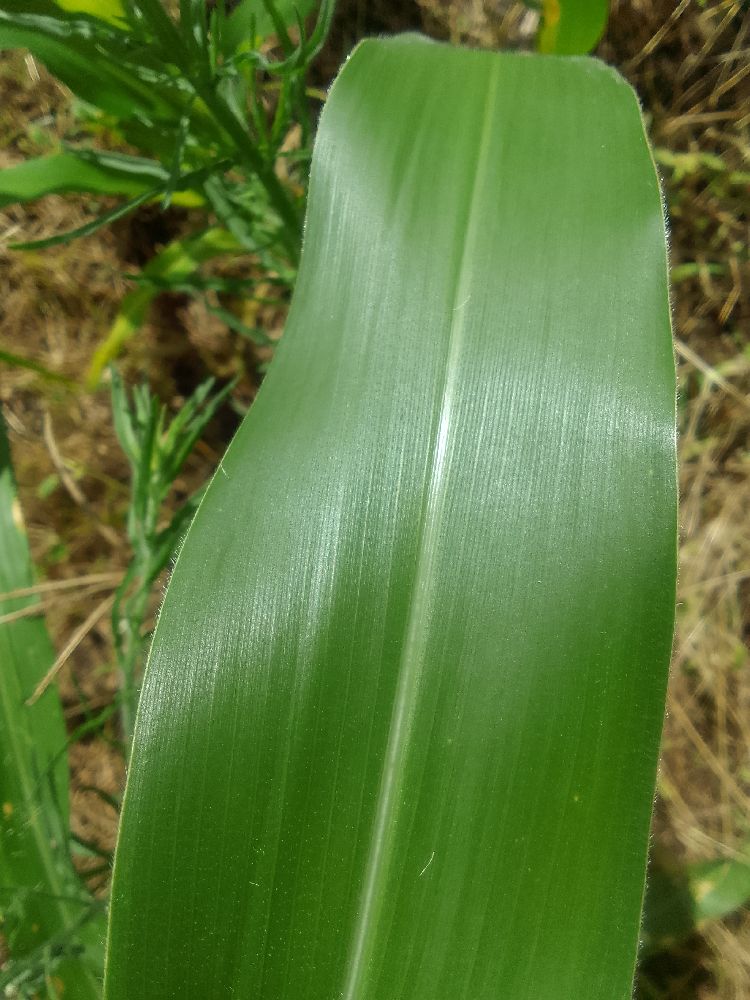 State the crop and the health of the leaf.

maize, healthy
